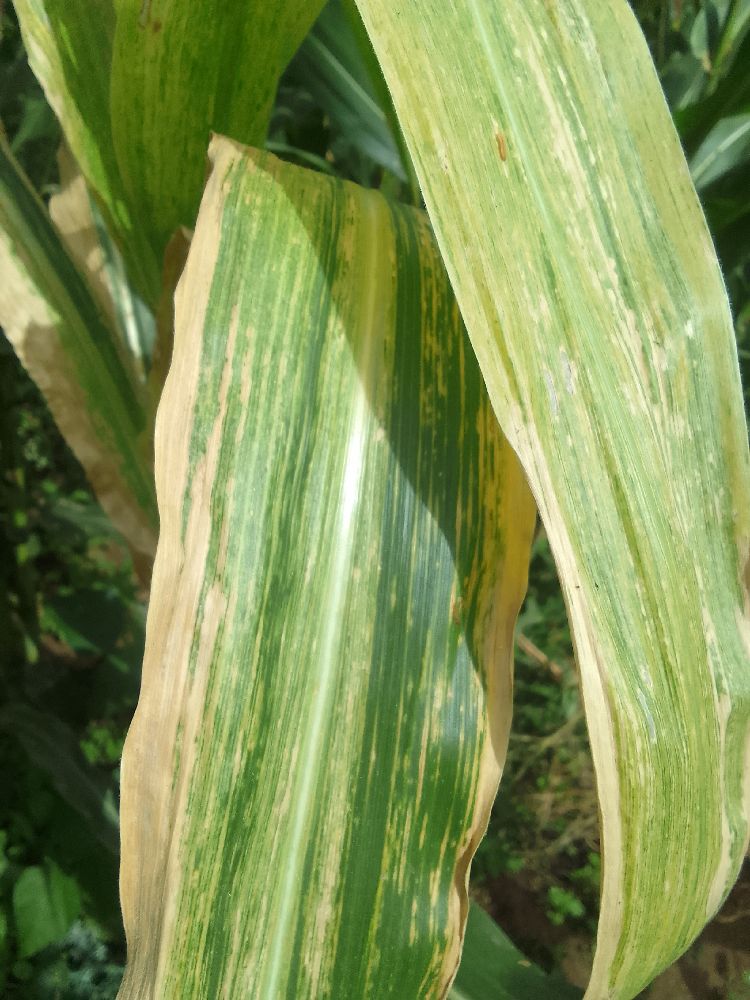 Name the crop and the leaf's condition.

maize, maize lethal necrosis
